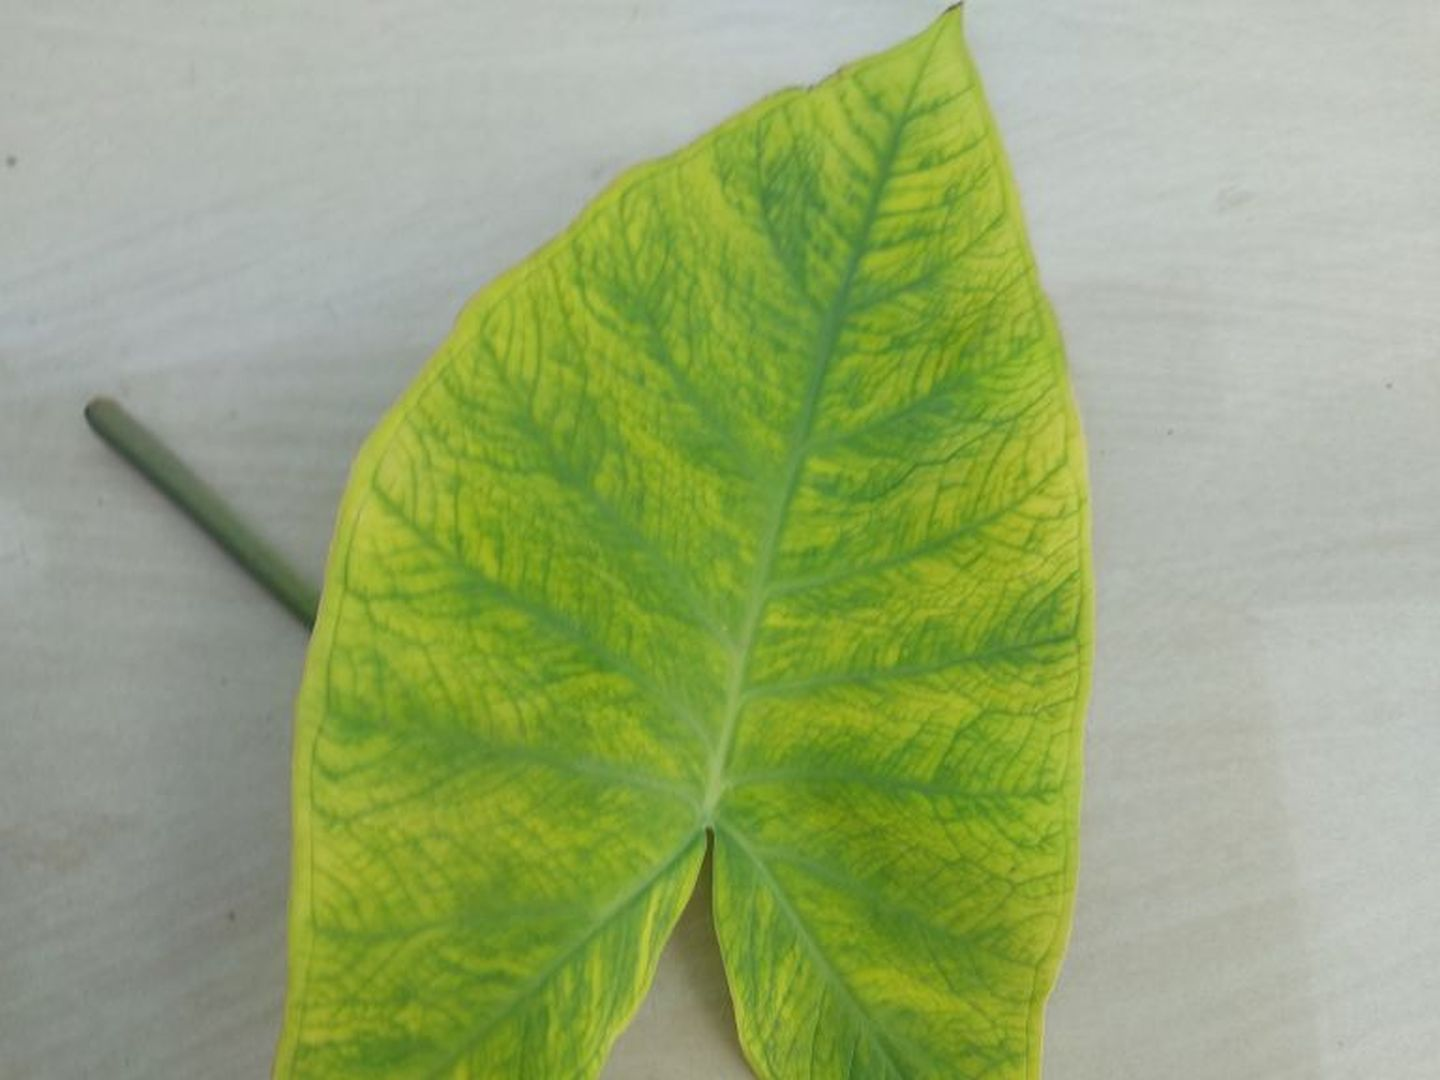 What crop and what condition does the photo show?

taro, mosaic
